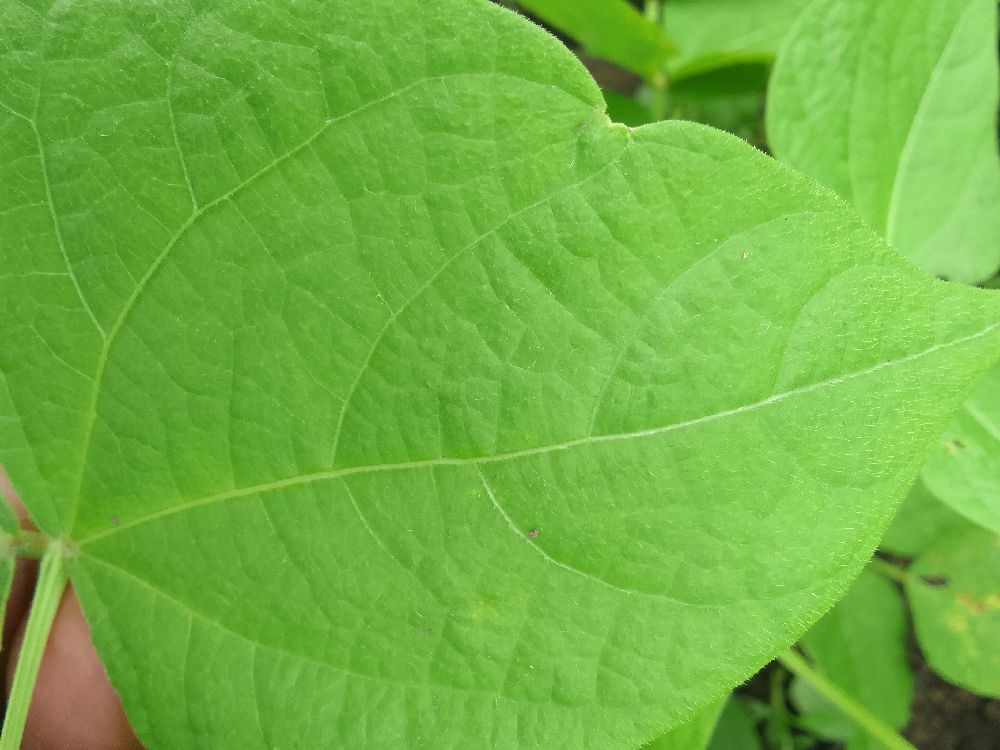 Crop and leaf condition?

common bean, healthy
